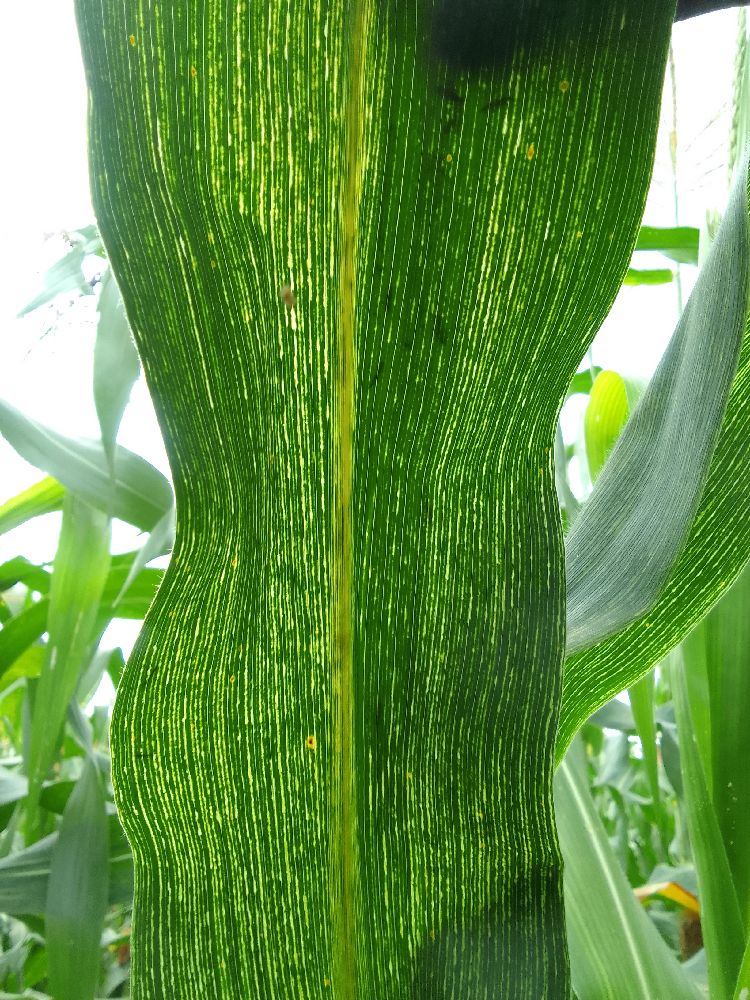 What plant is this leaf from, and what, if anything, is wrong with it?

maize, maize streak virus
